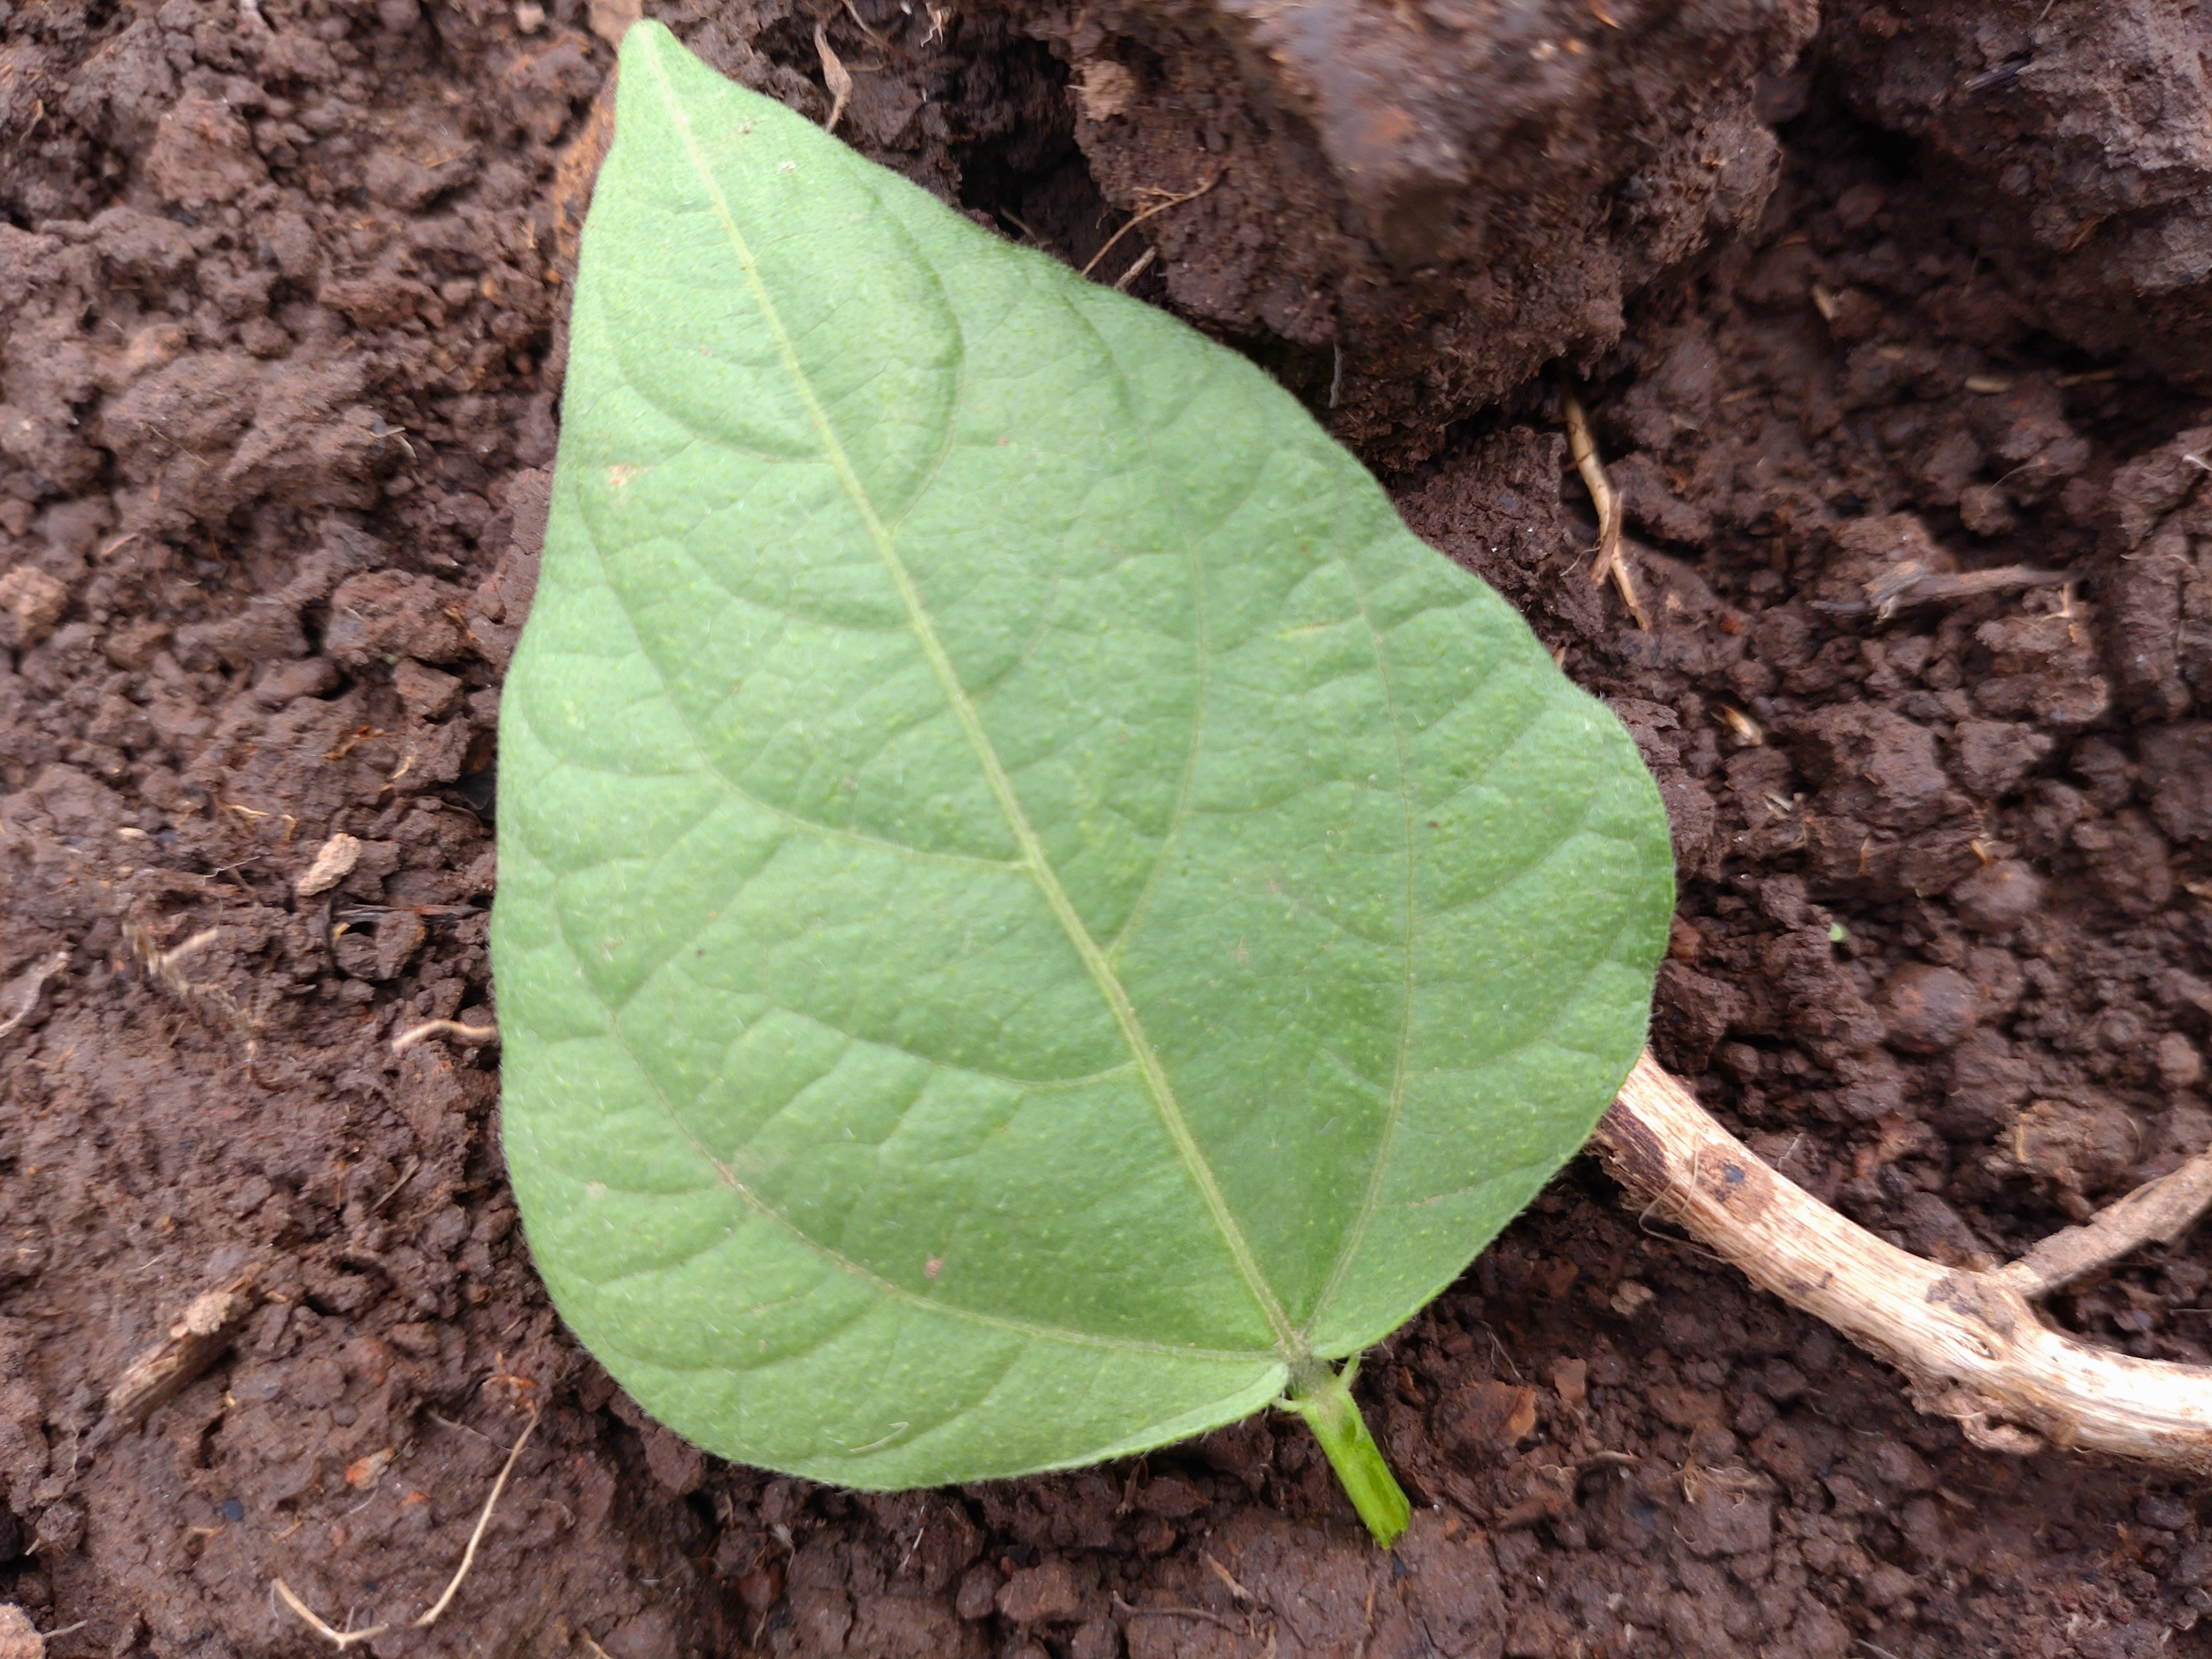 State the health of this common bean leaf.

healthy
